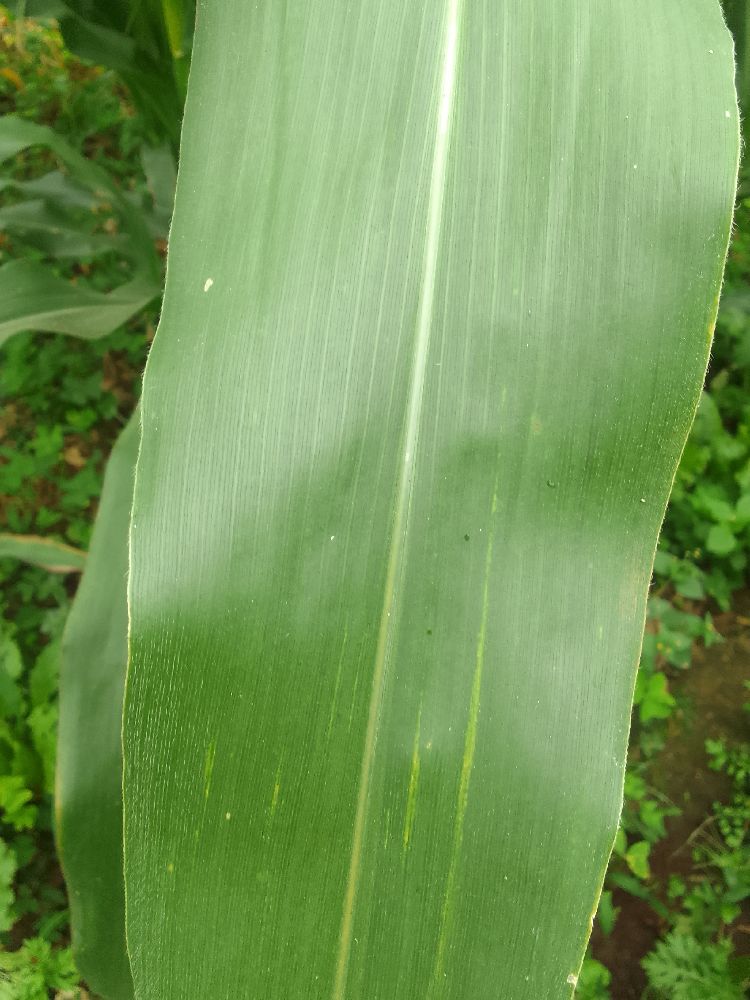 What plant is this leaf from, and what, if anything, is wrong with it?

maize, healthy
